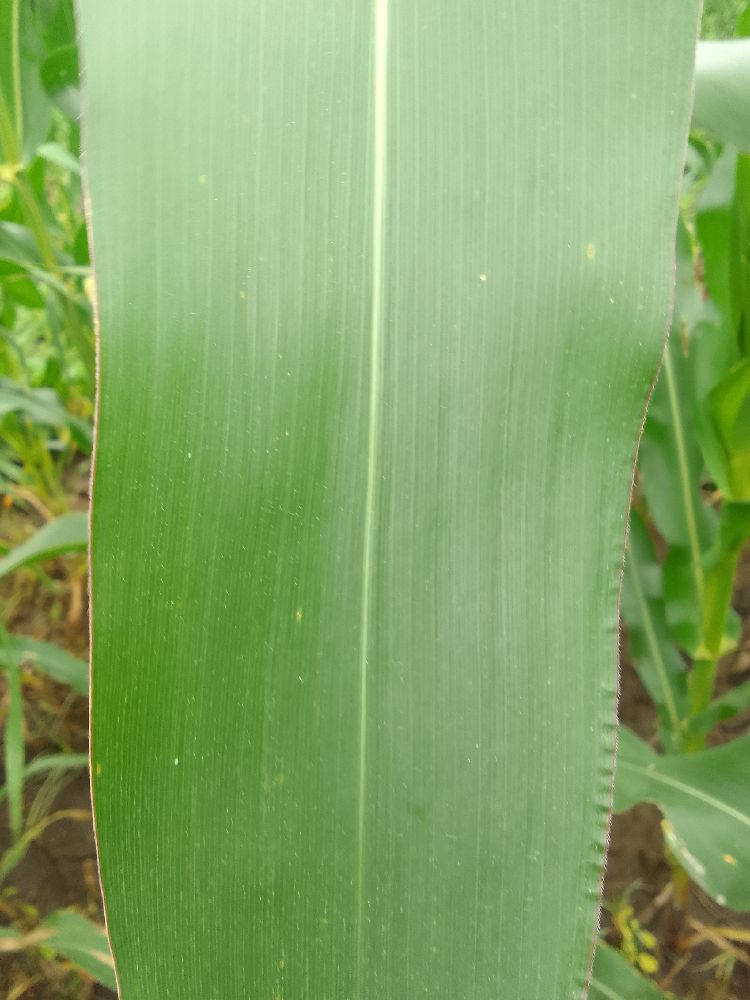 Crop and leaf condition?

maize, healthy
